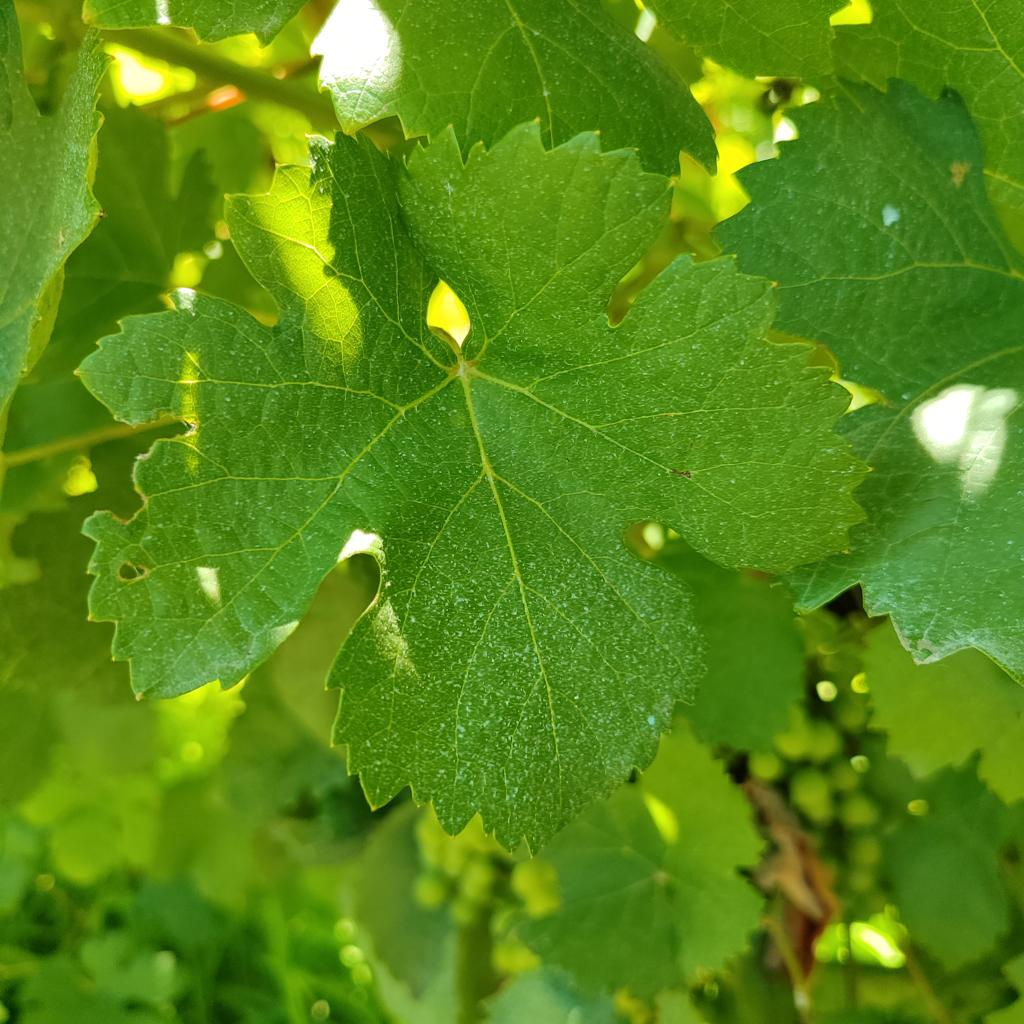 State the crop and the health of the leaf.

grapevine, healthy
